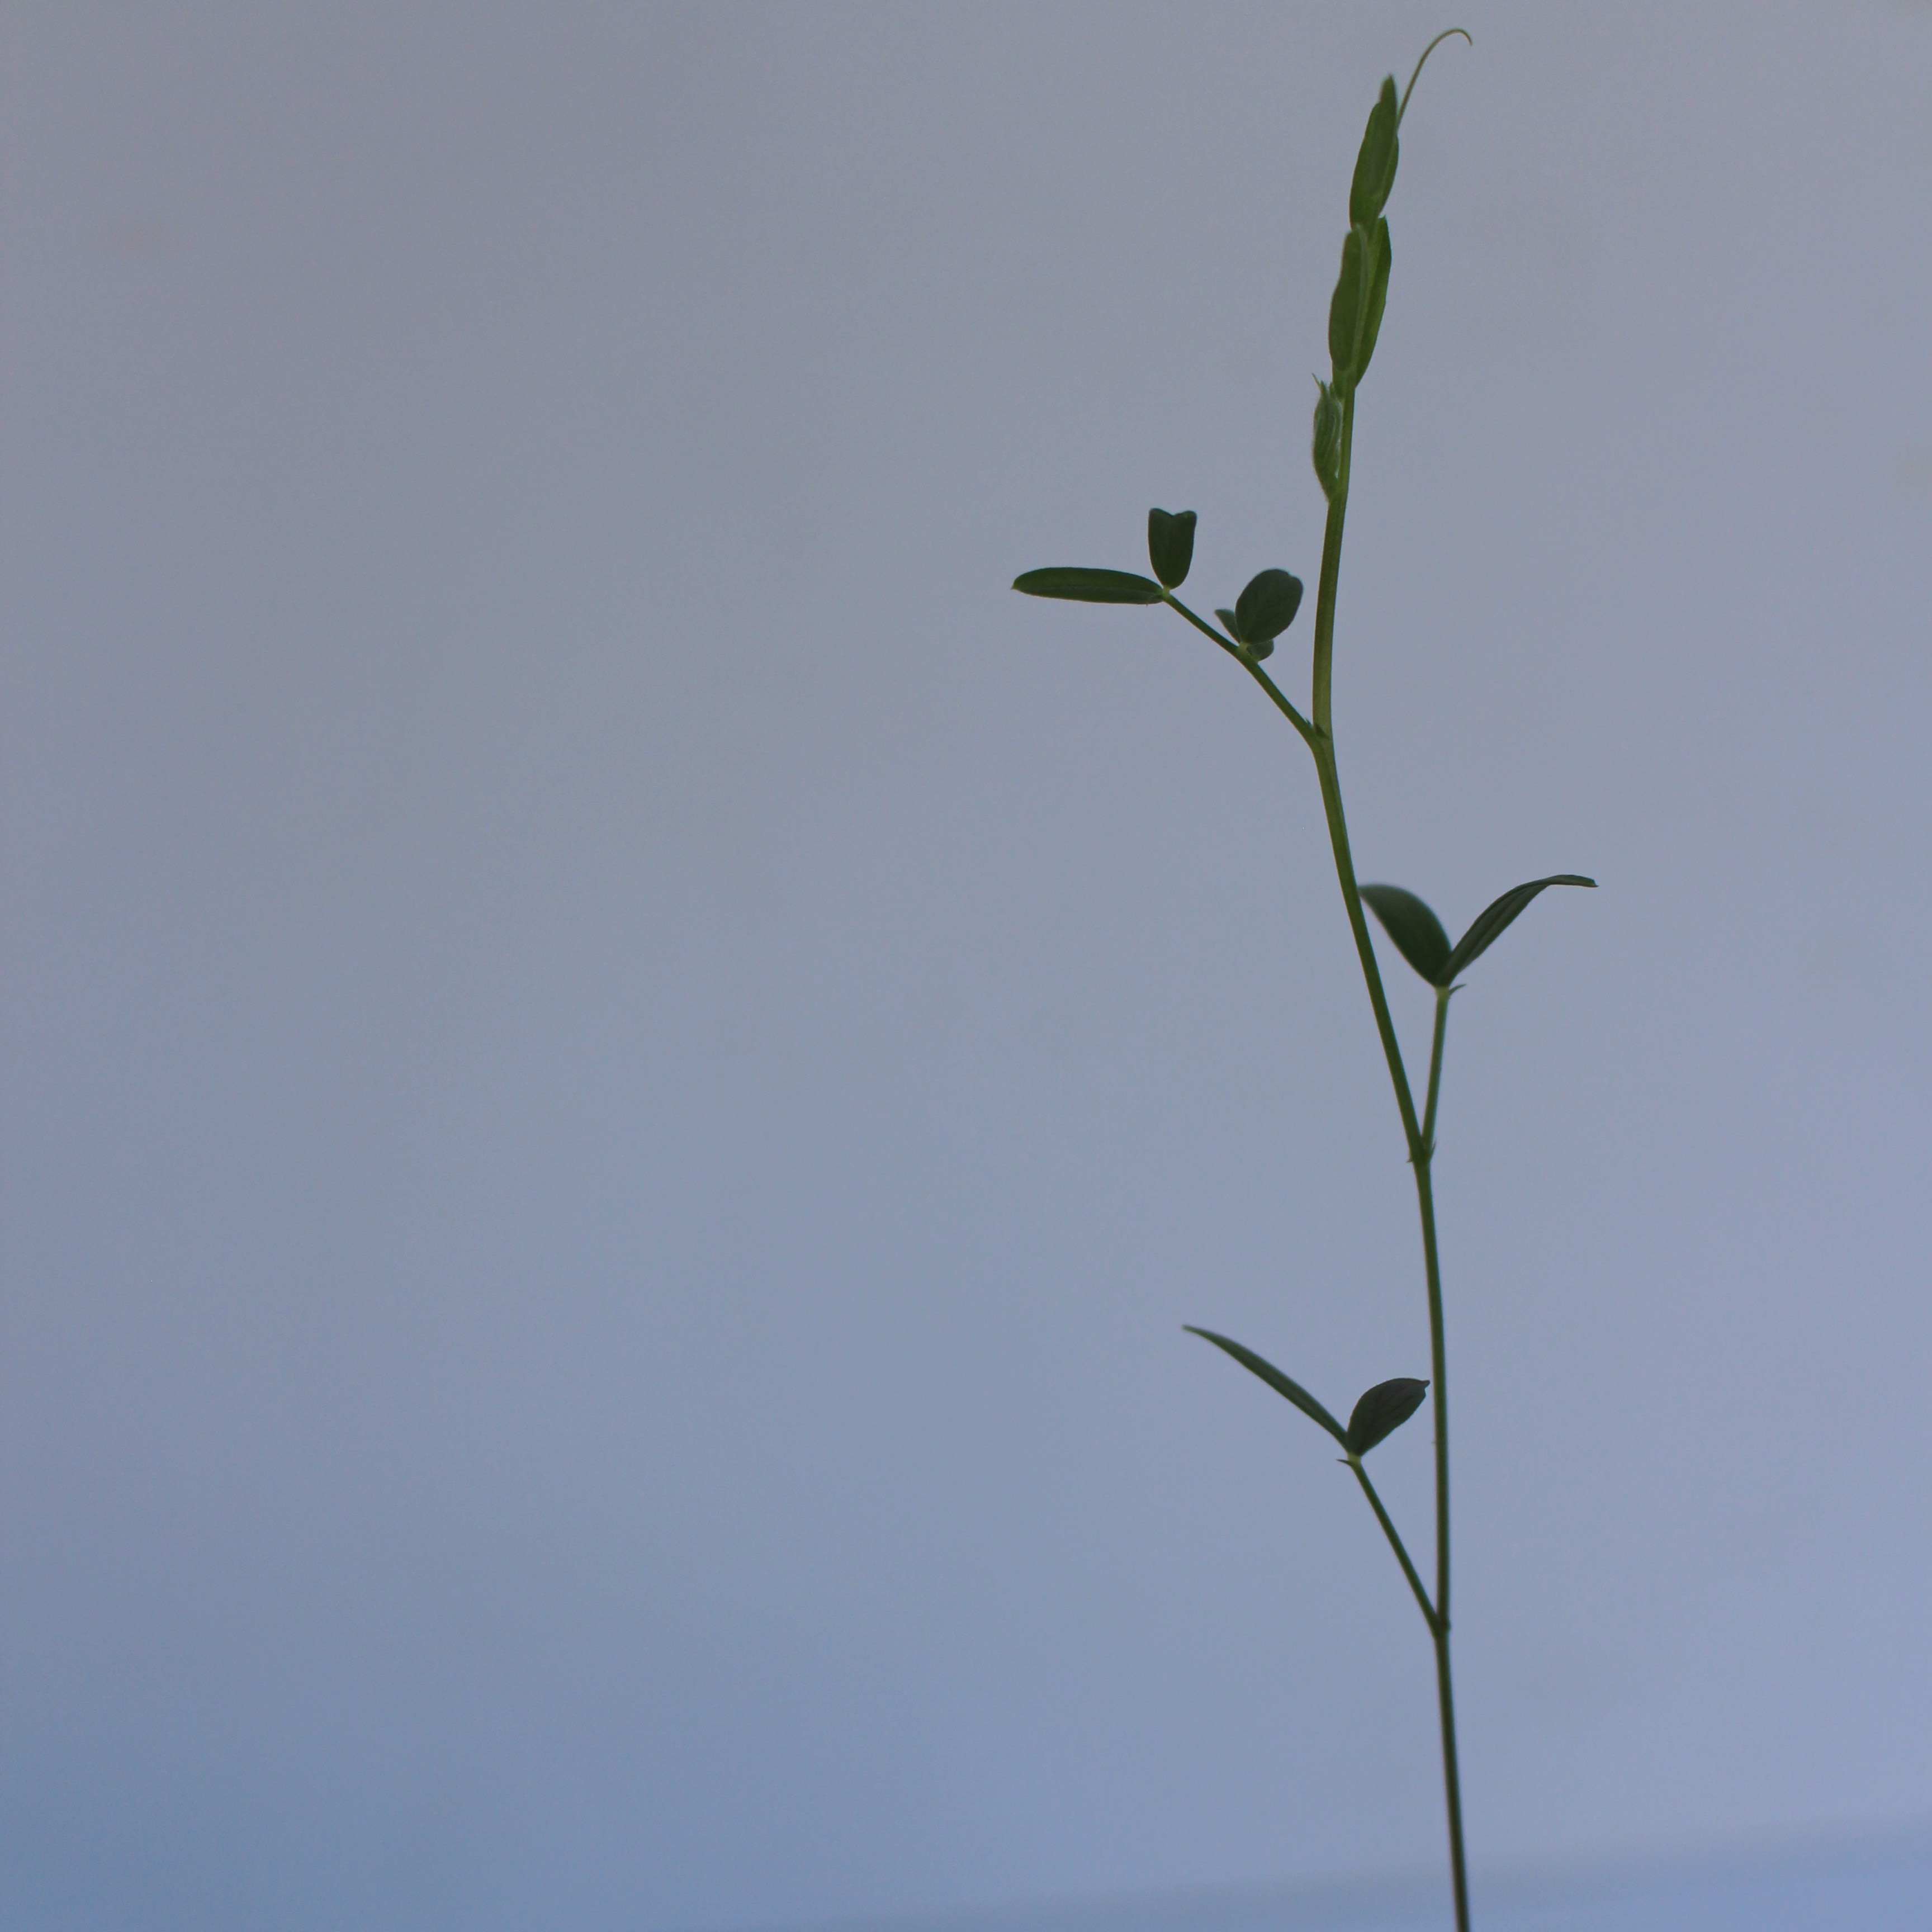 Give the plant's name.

Vicia sativa
